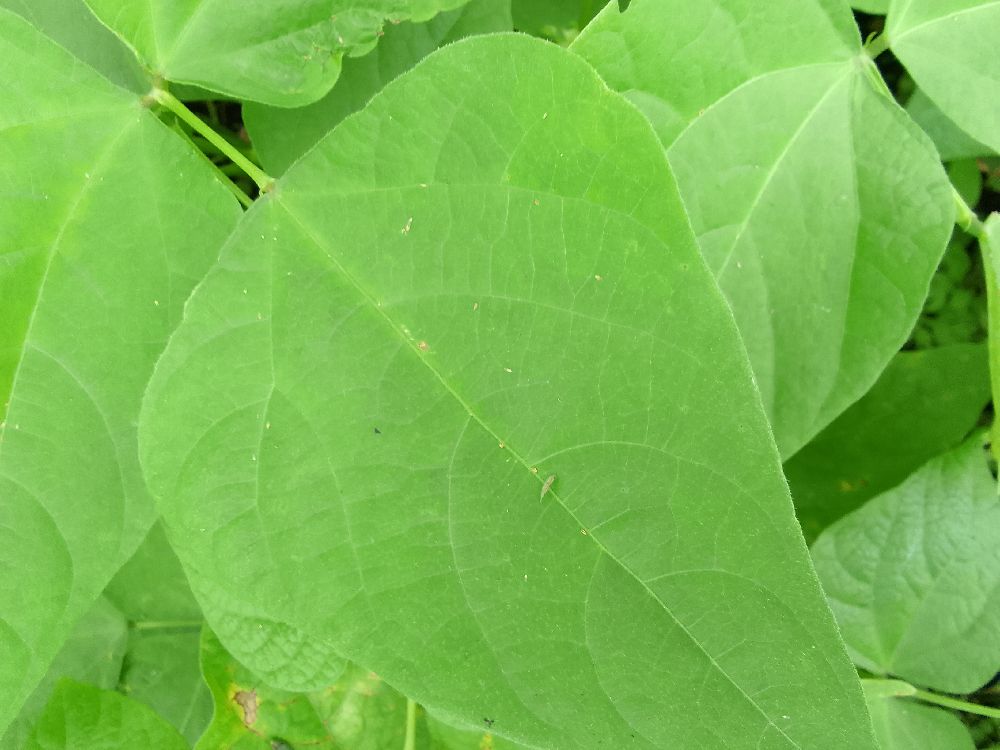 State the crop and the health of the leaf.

common bean, healthy
